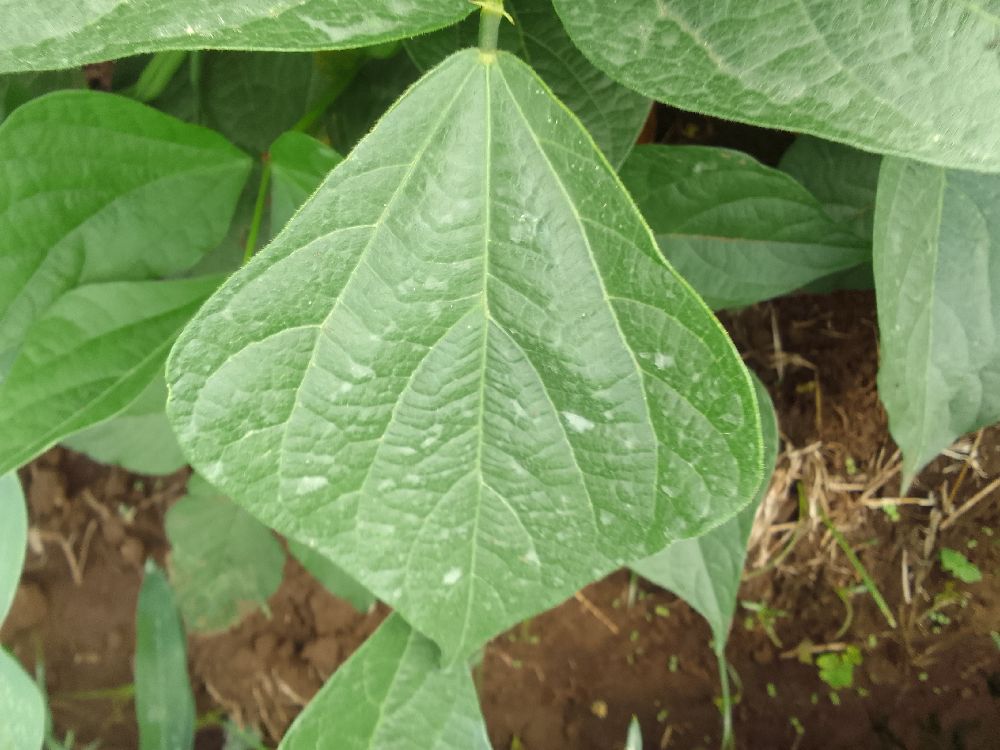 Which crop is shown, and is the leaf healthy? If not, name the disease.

common bean, healthy
